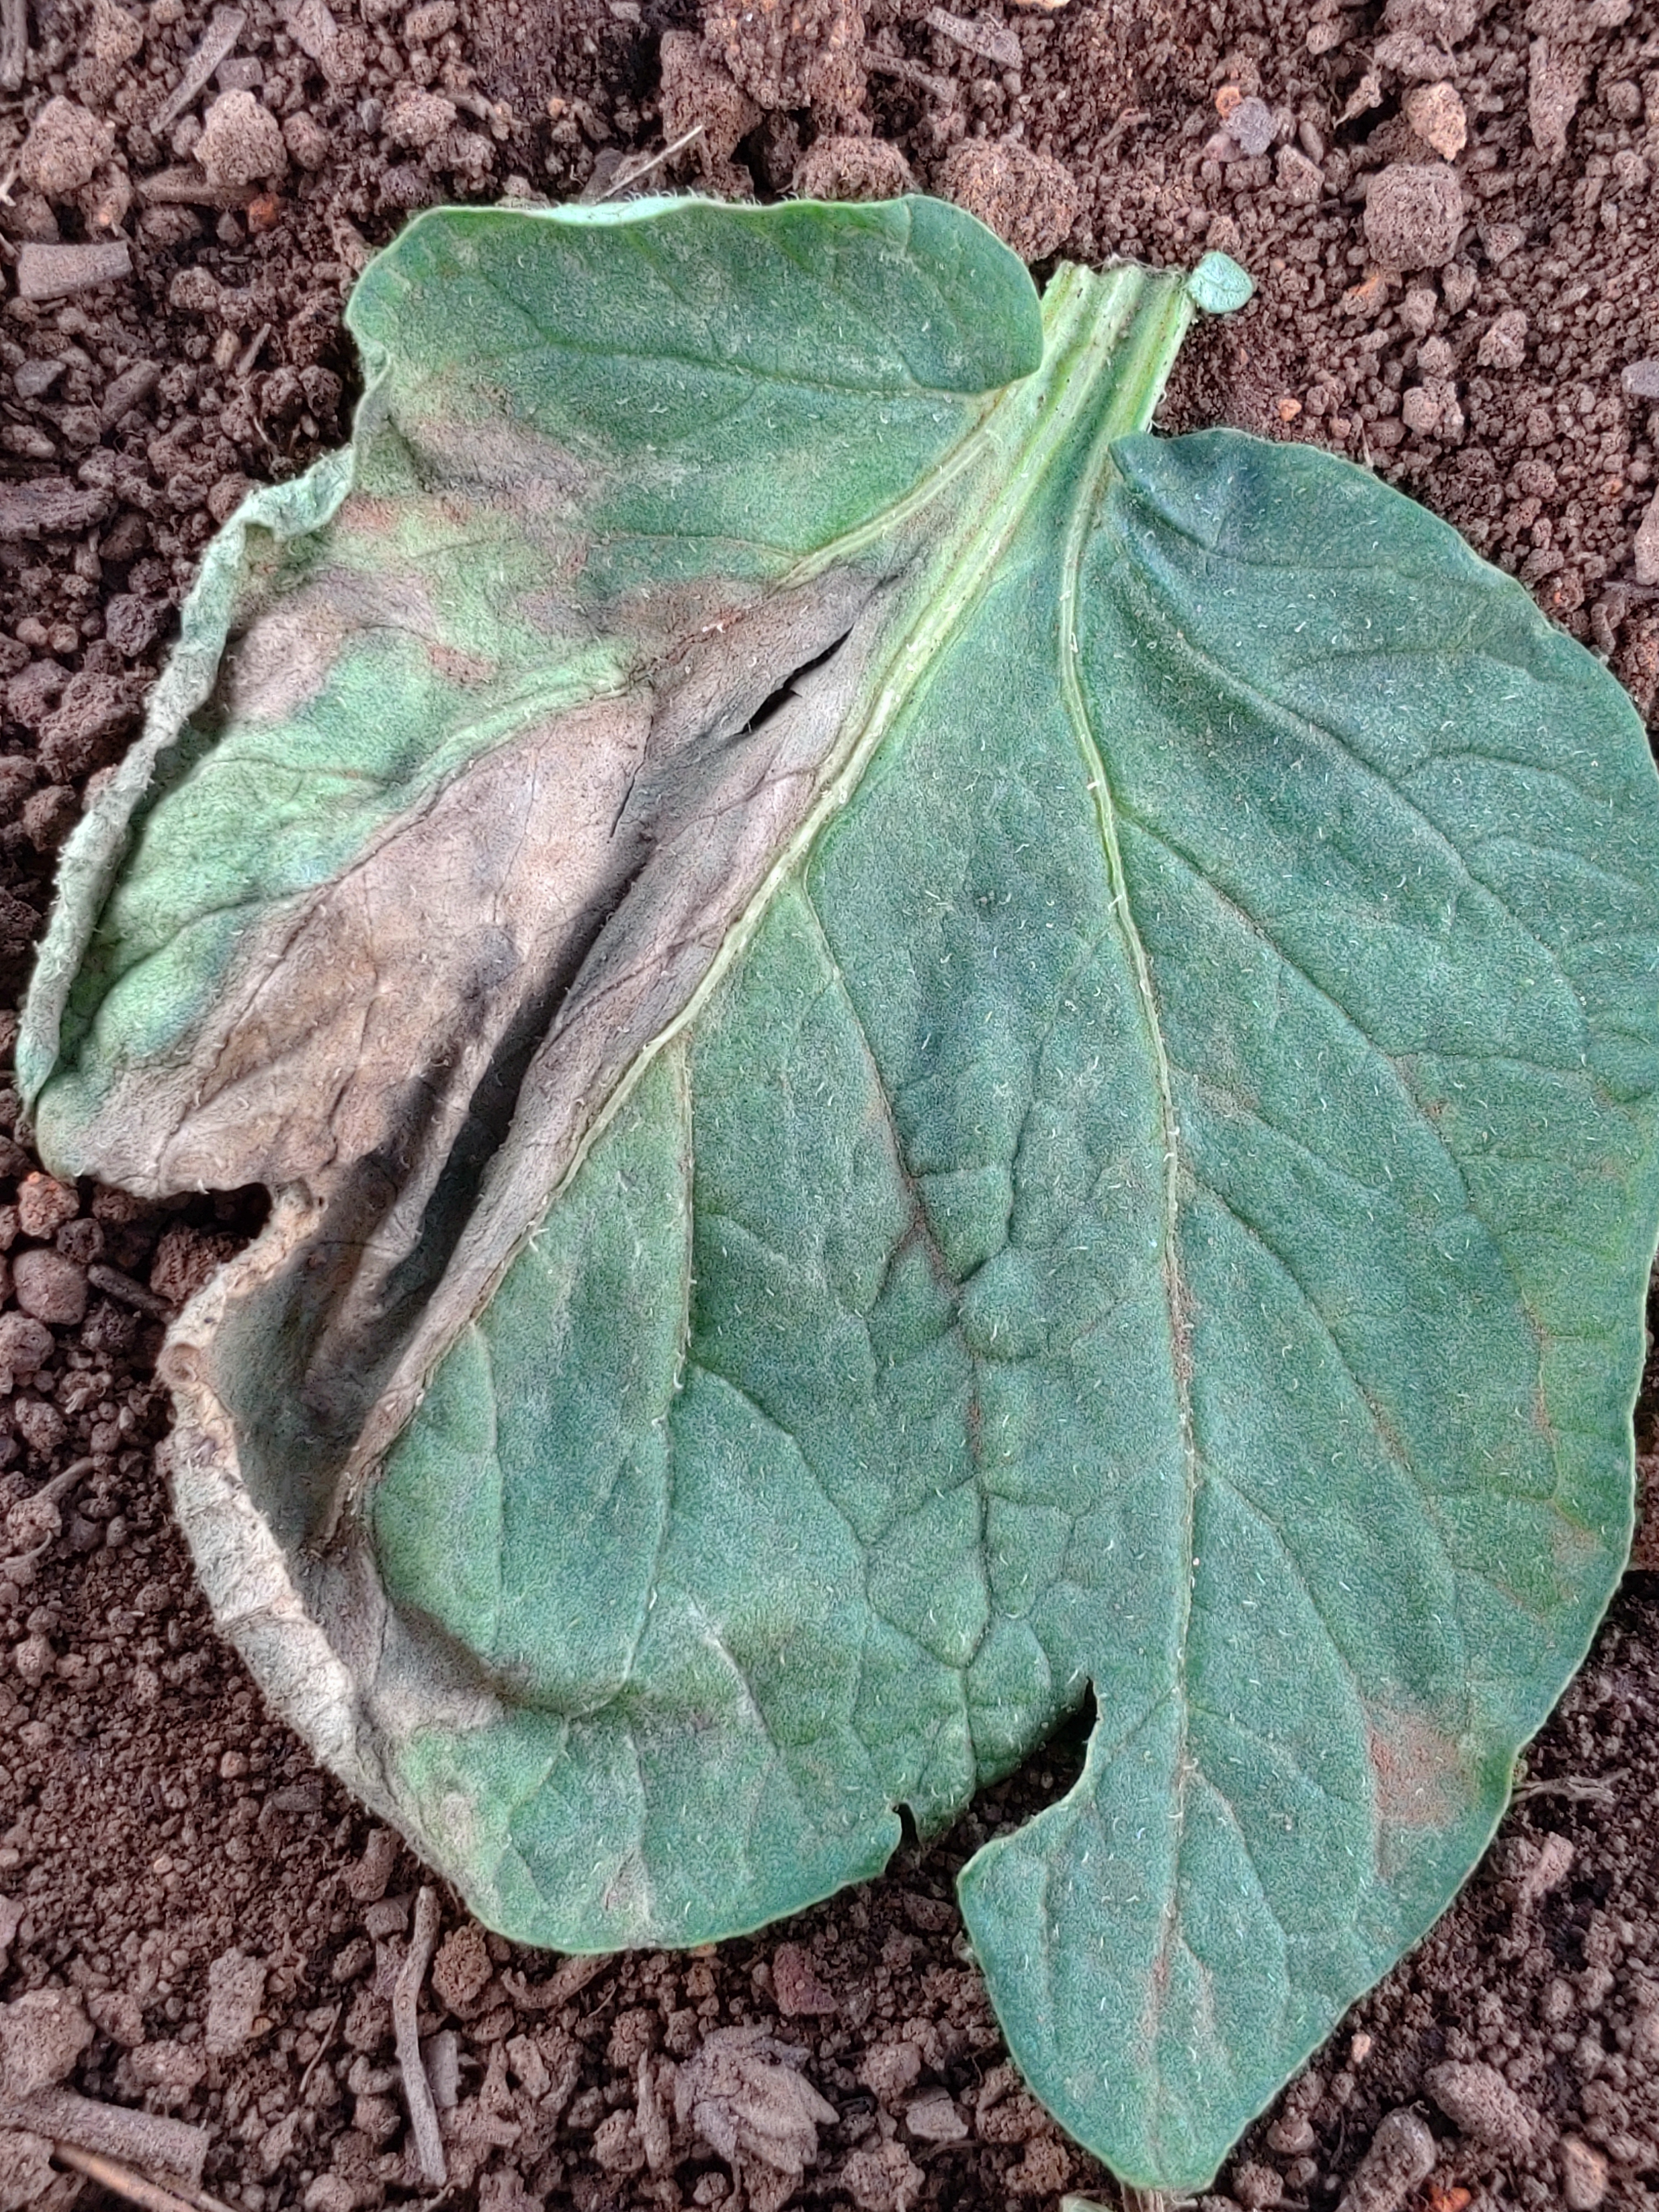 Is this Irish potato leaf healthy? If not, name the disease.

early blight
